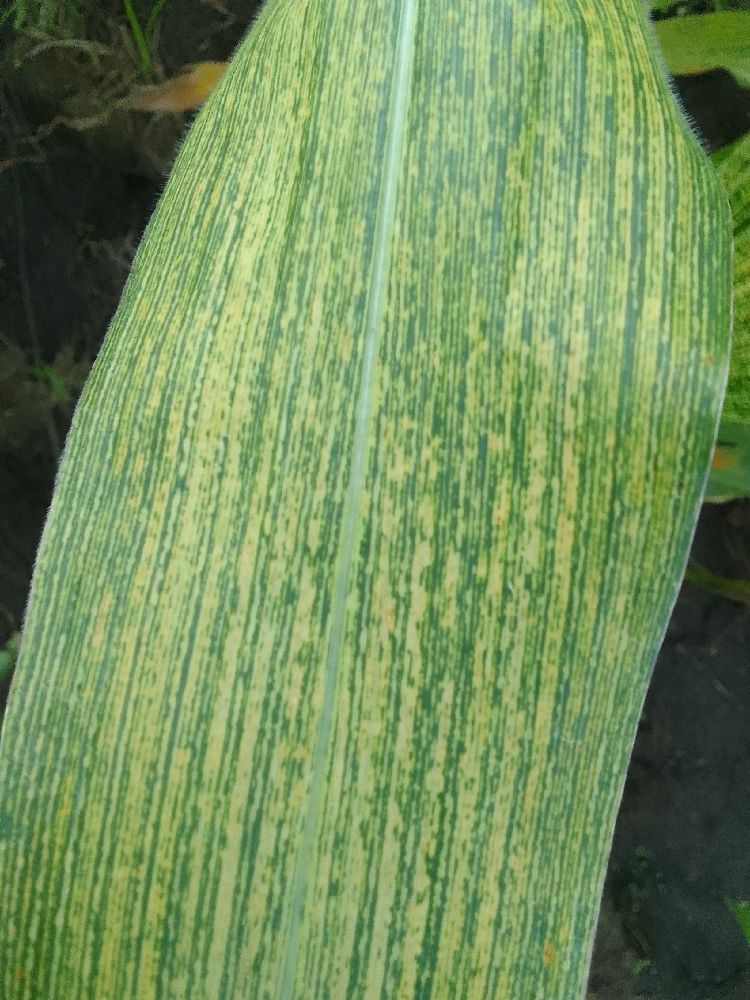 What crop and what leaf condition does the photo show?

maize, maize streak virus
